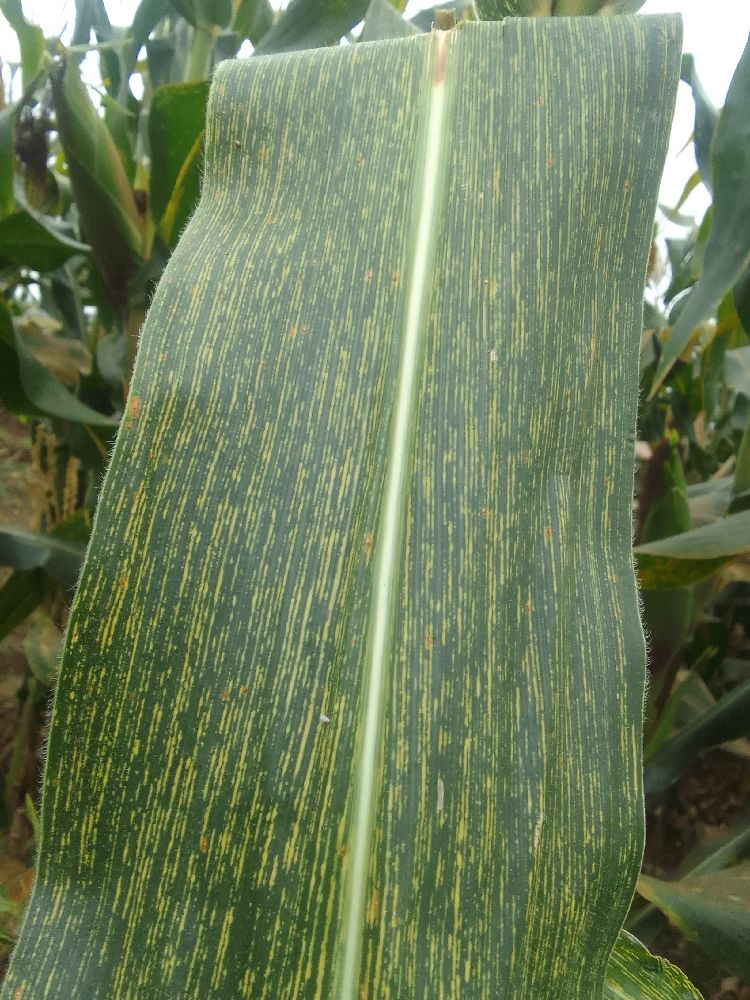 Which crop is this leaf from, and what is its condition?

maize, maize streak virus
